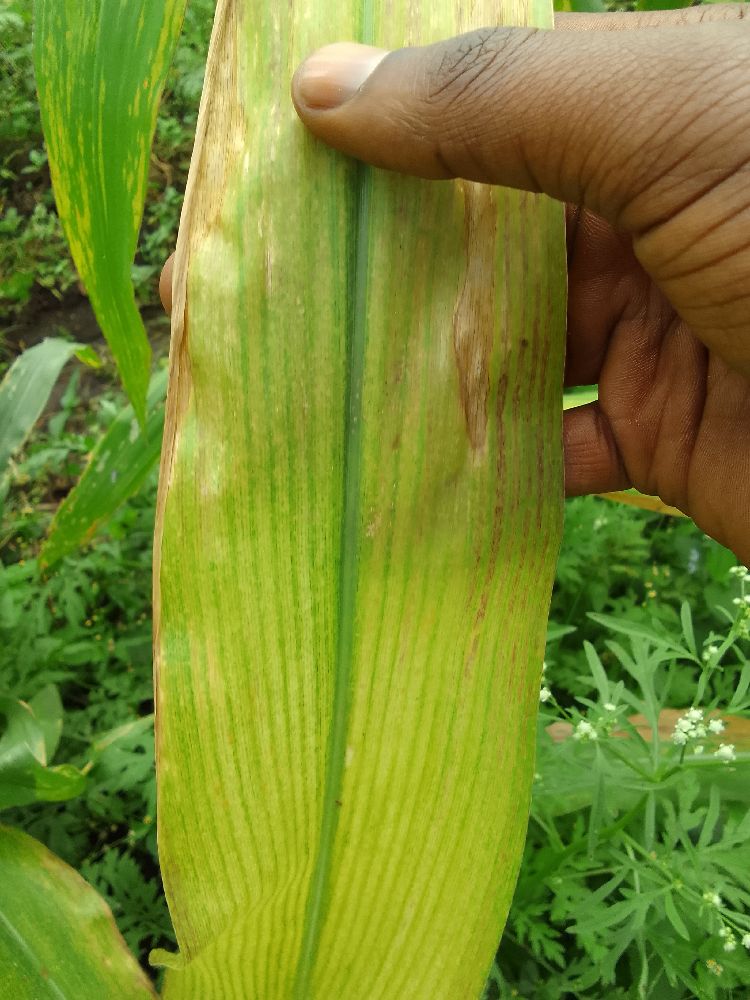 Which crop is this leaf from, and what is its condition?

maize, maize lethal necrosis
